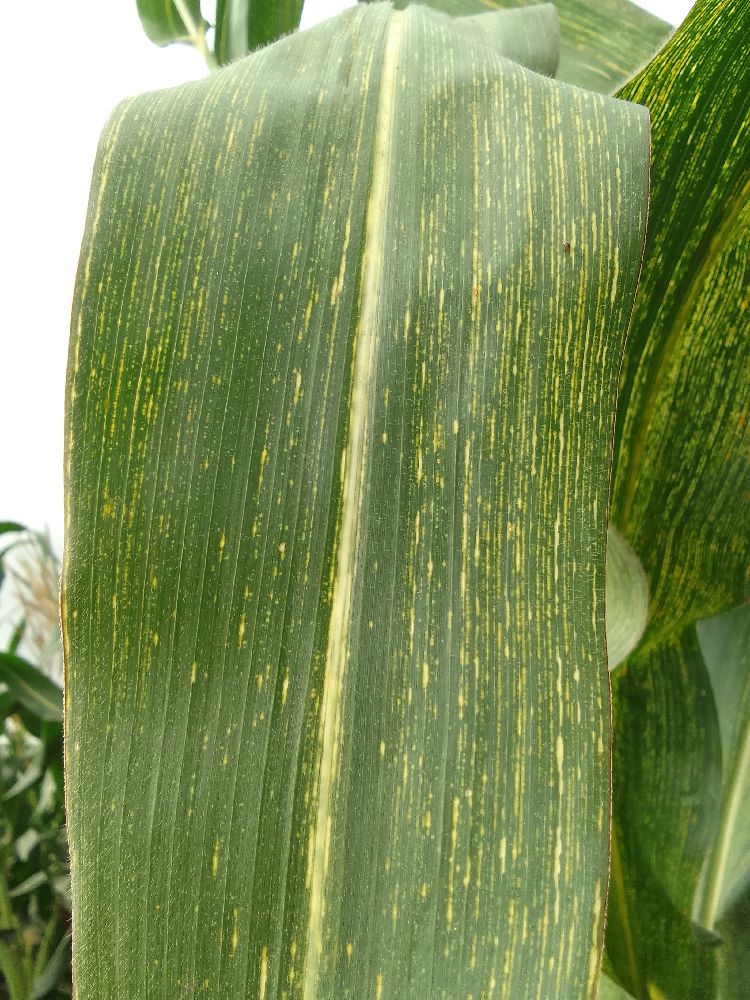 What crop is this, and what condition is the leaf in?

maize, maize streak virus
